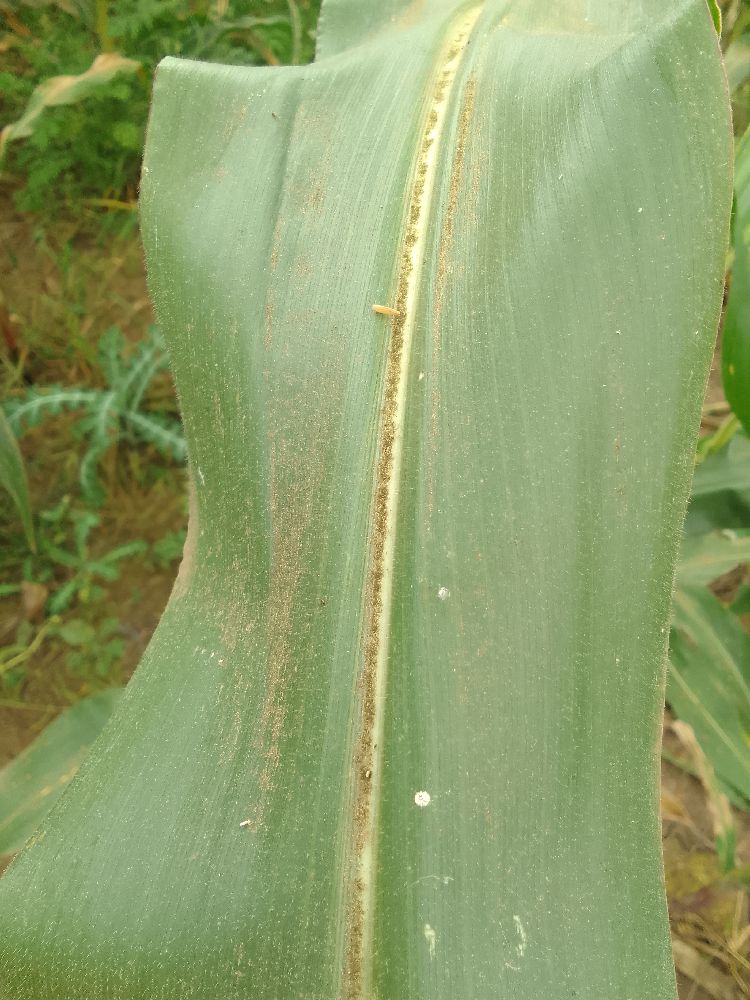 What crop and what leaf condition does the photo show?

maize, healthy
